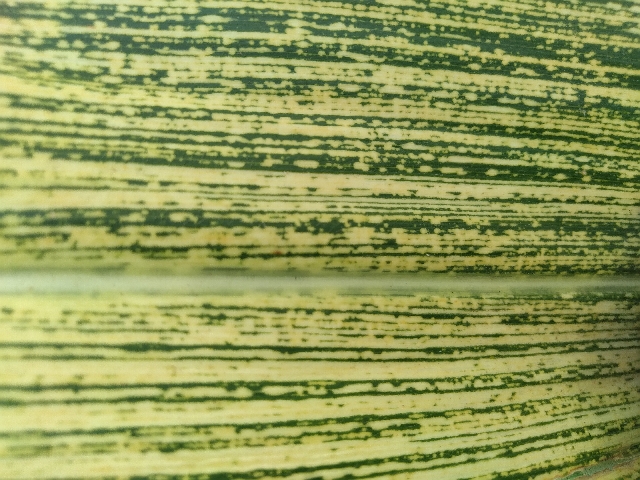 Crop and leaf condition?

maize, maize streak virus
